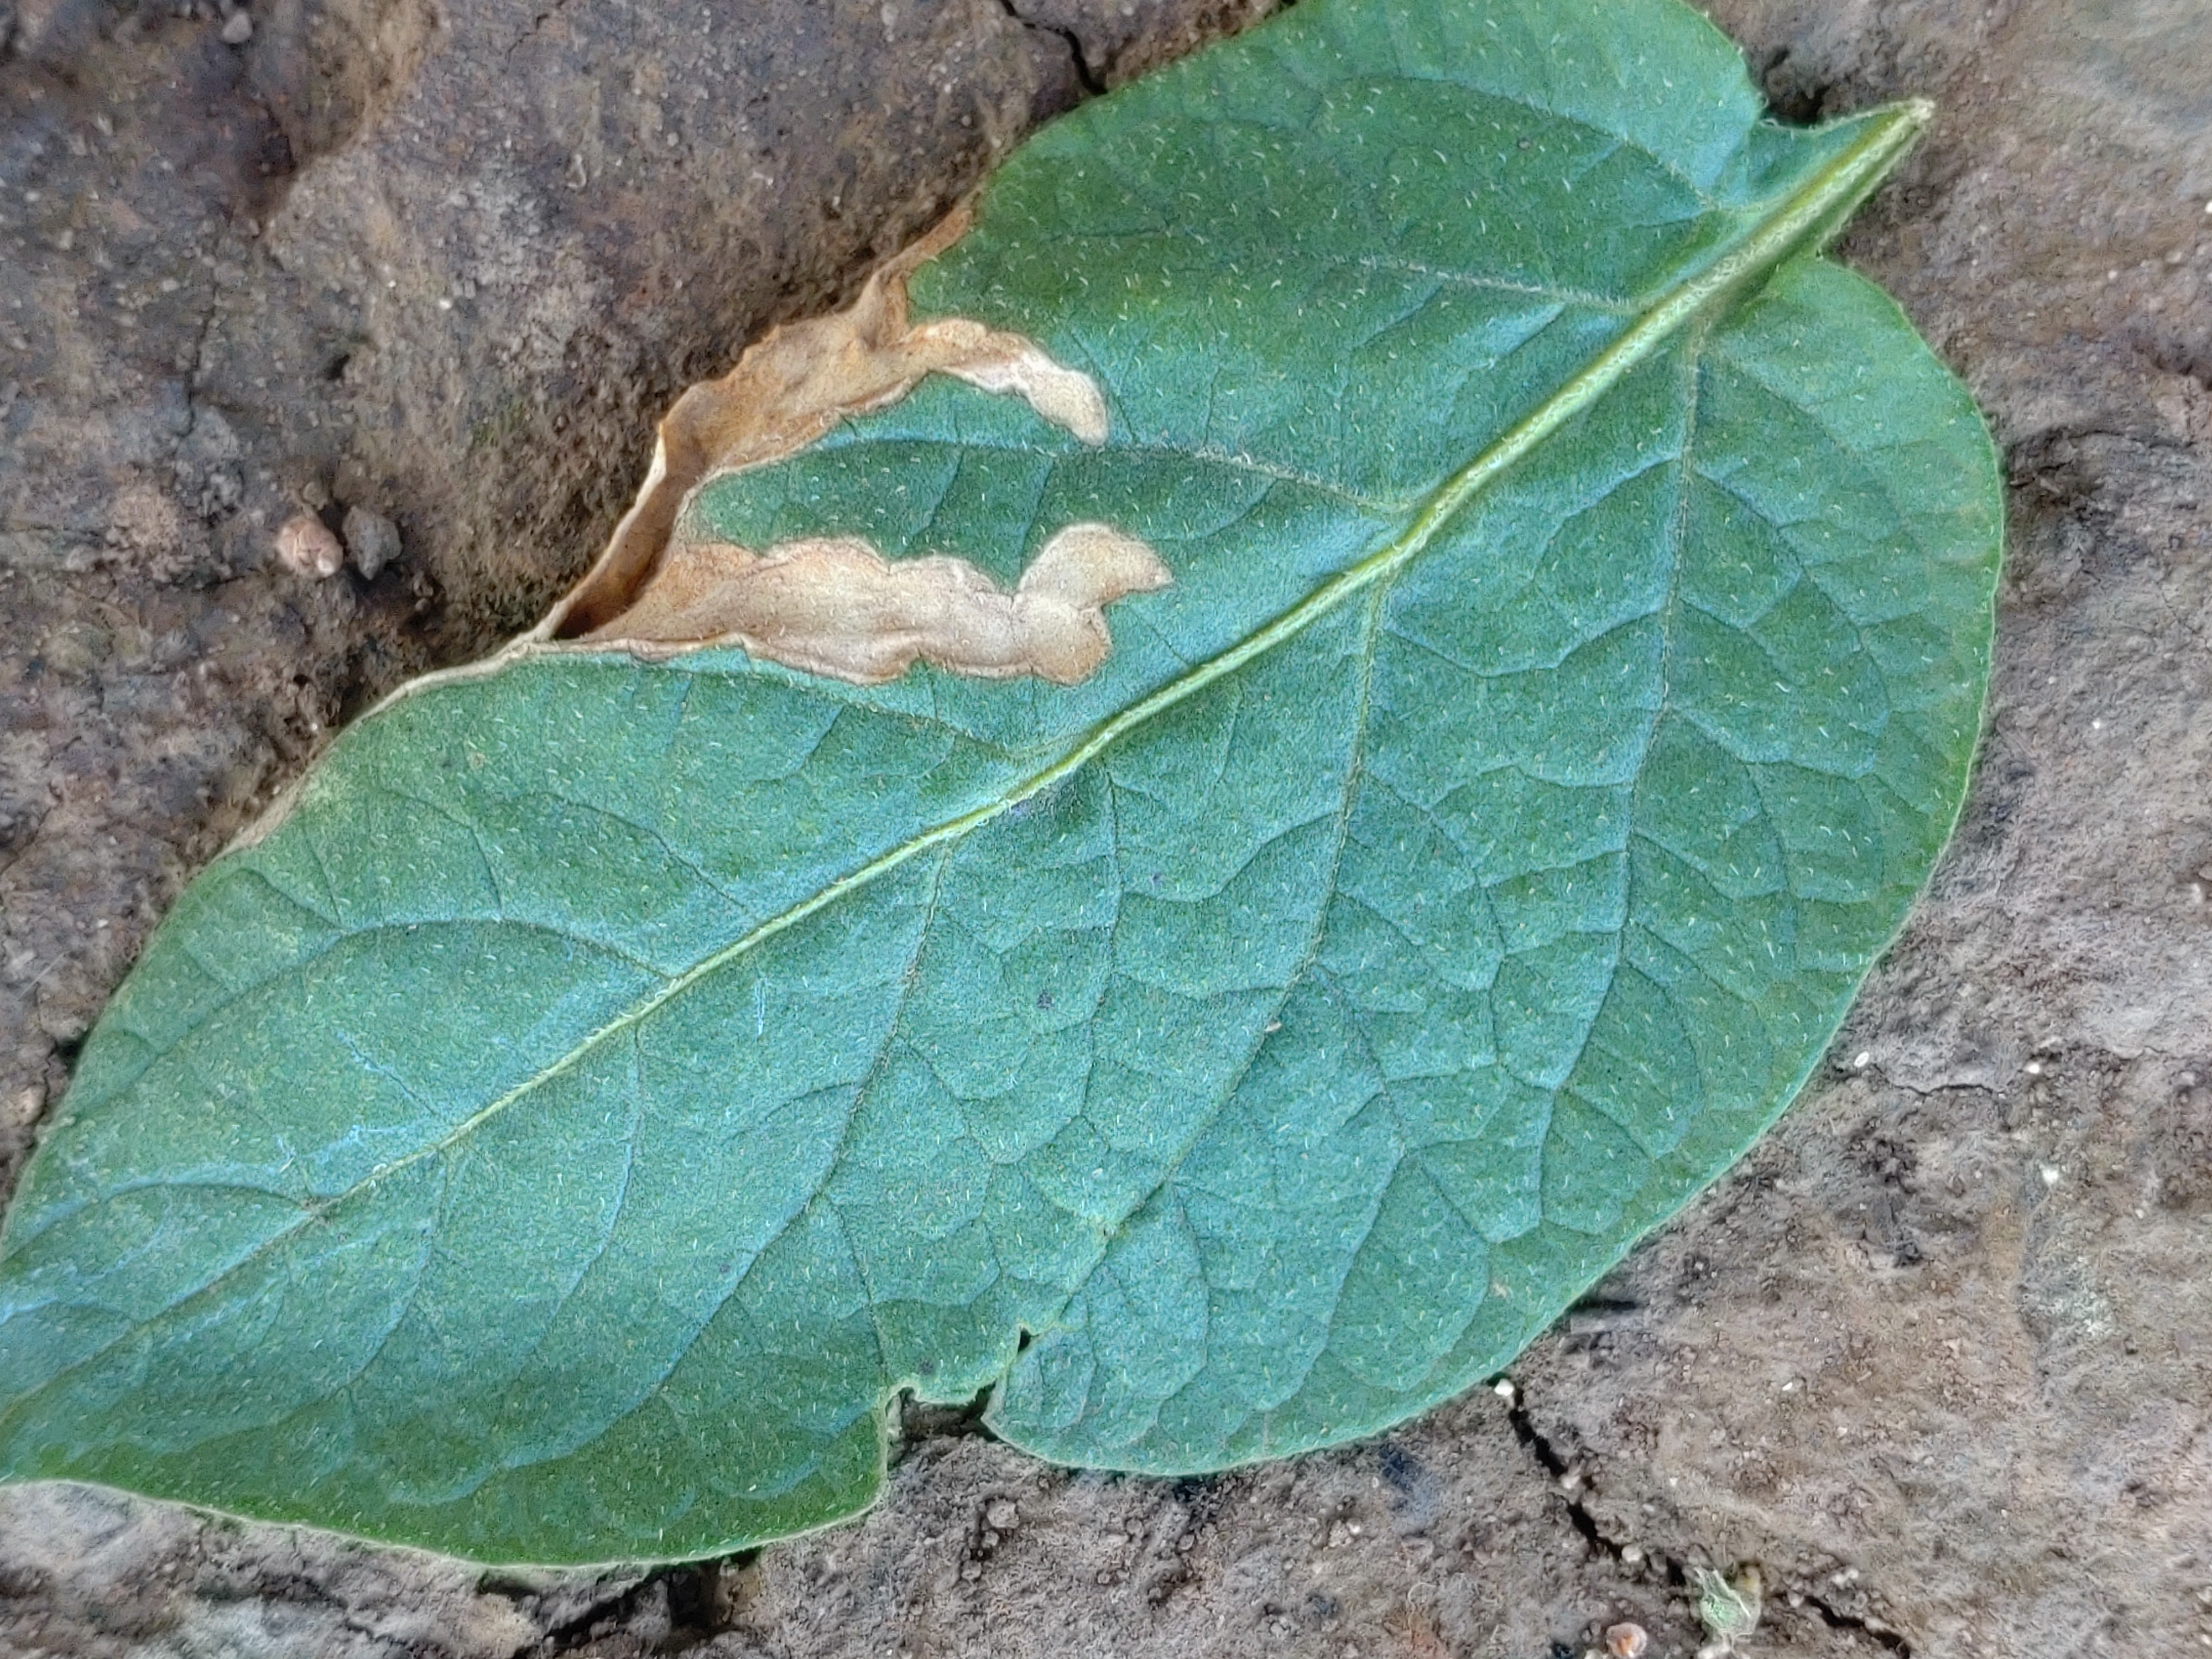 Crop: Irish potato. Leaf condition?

early blight
